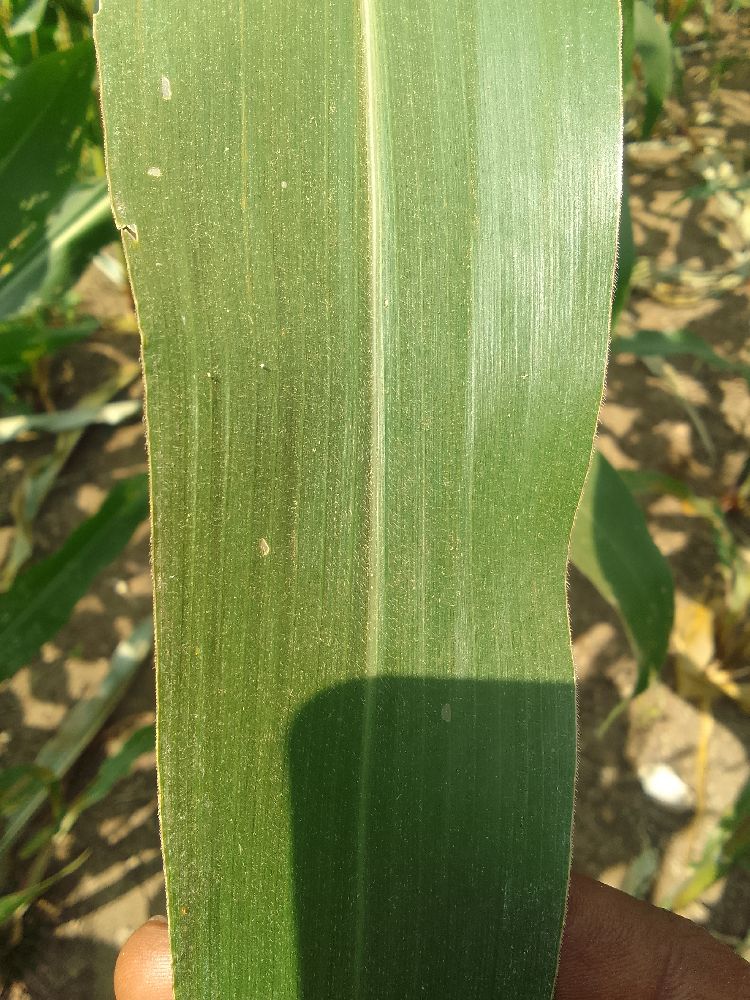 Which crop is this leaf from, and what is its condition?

maize, healthy
